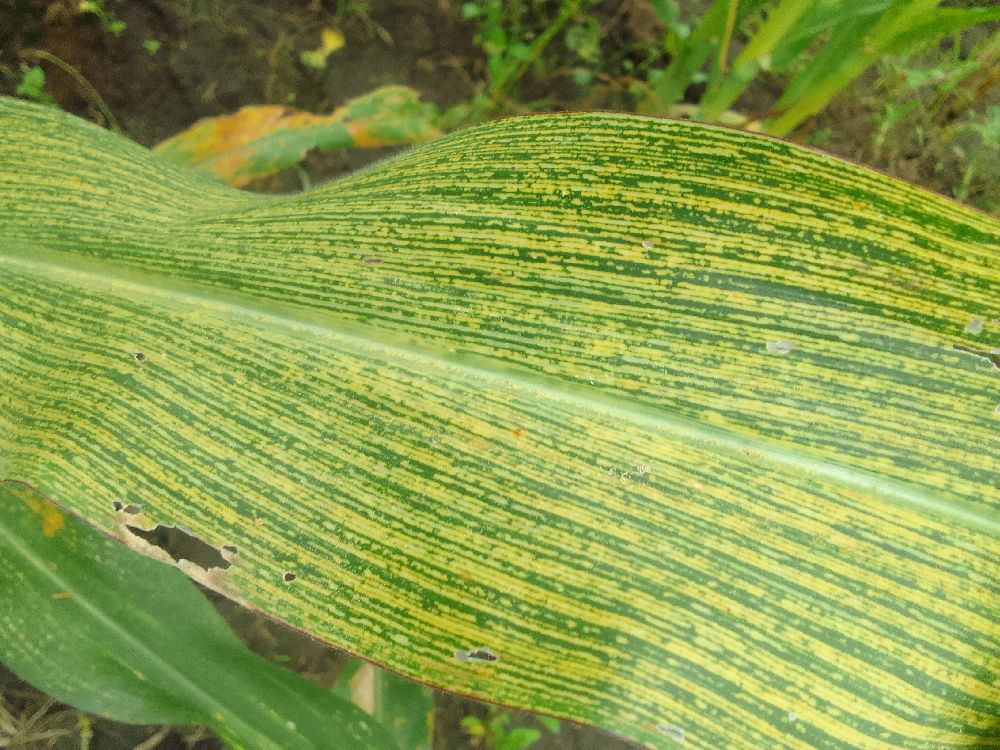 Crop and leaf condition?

maize, maize streak virus
